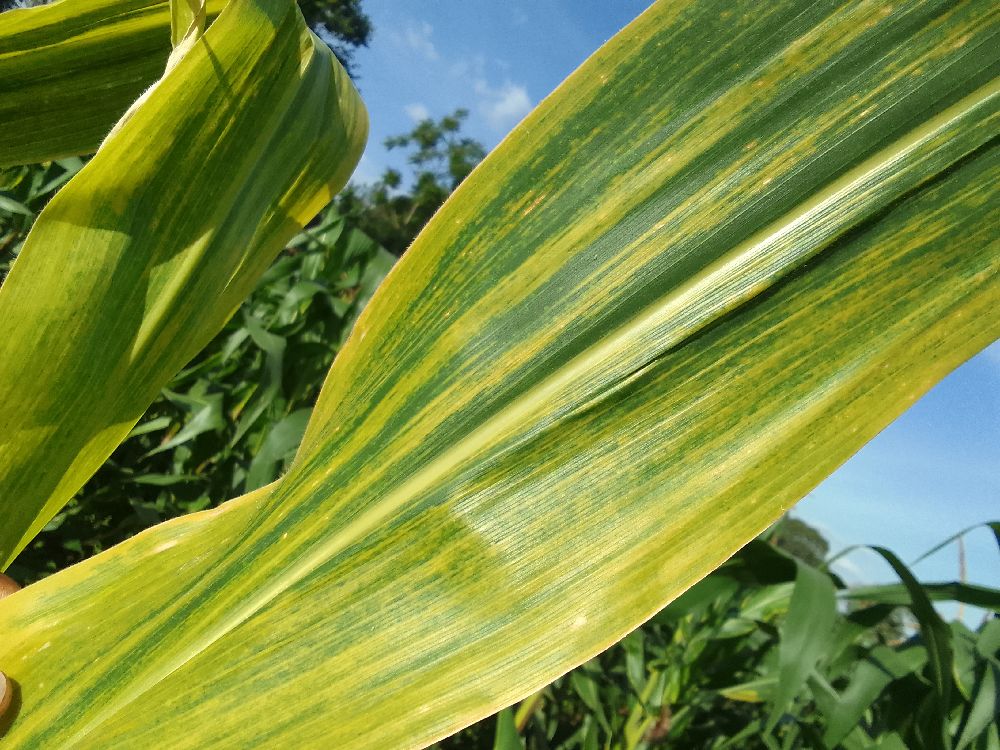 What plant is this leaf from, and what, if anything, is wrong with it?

maize, maize lethal necrosis
